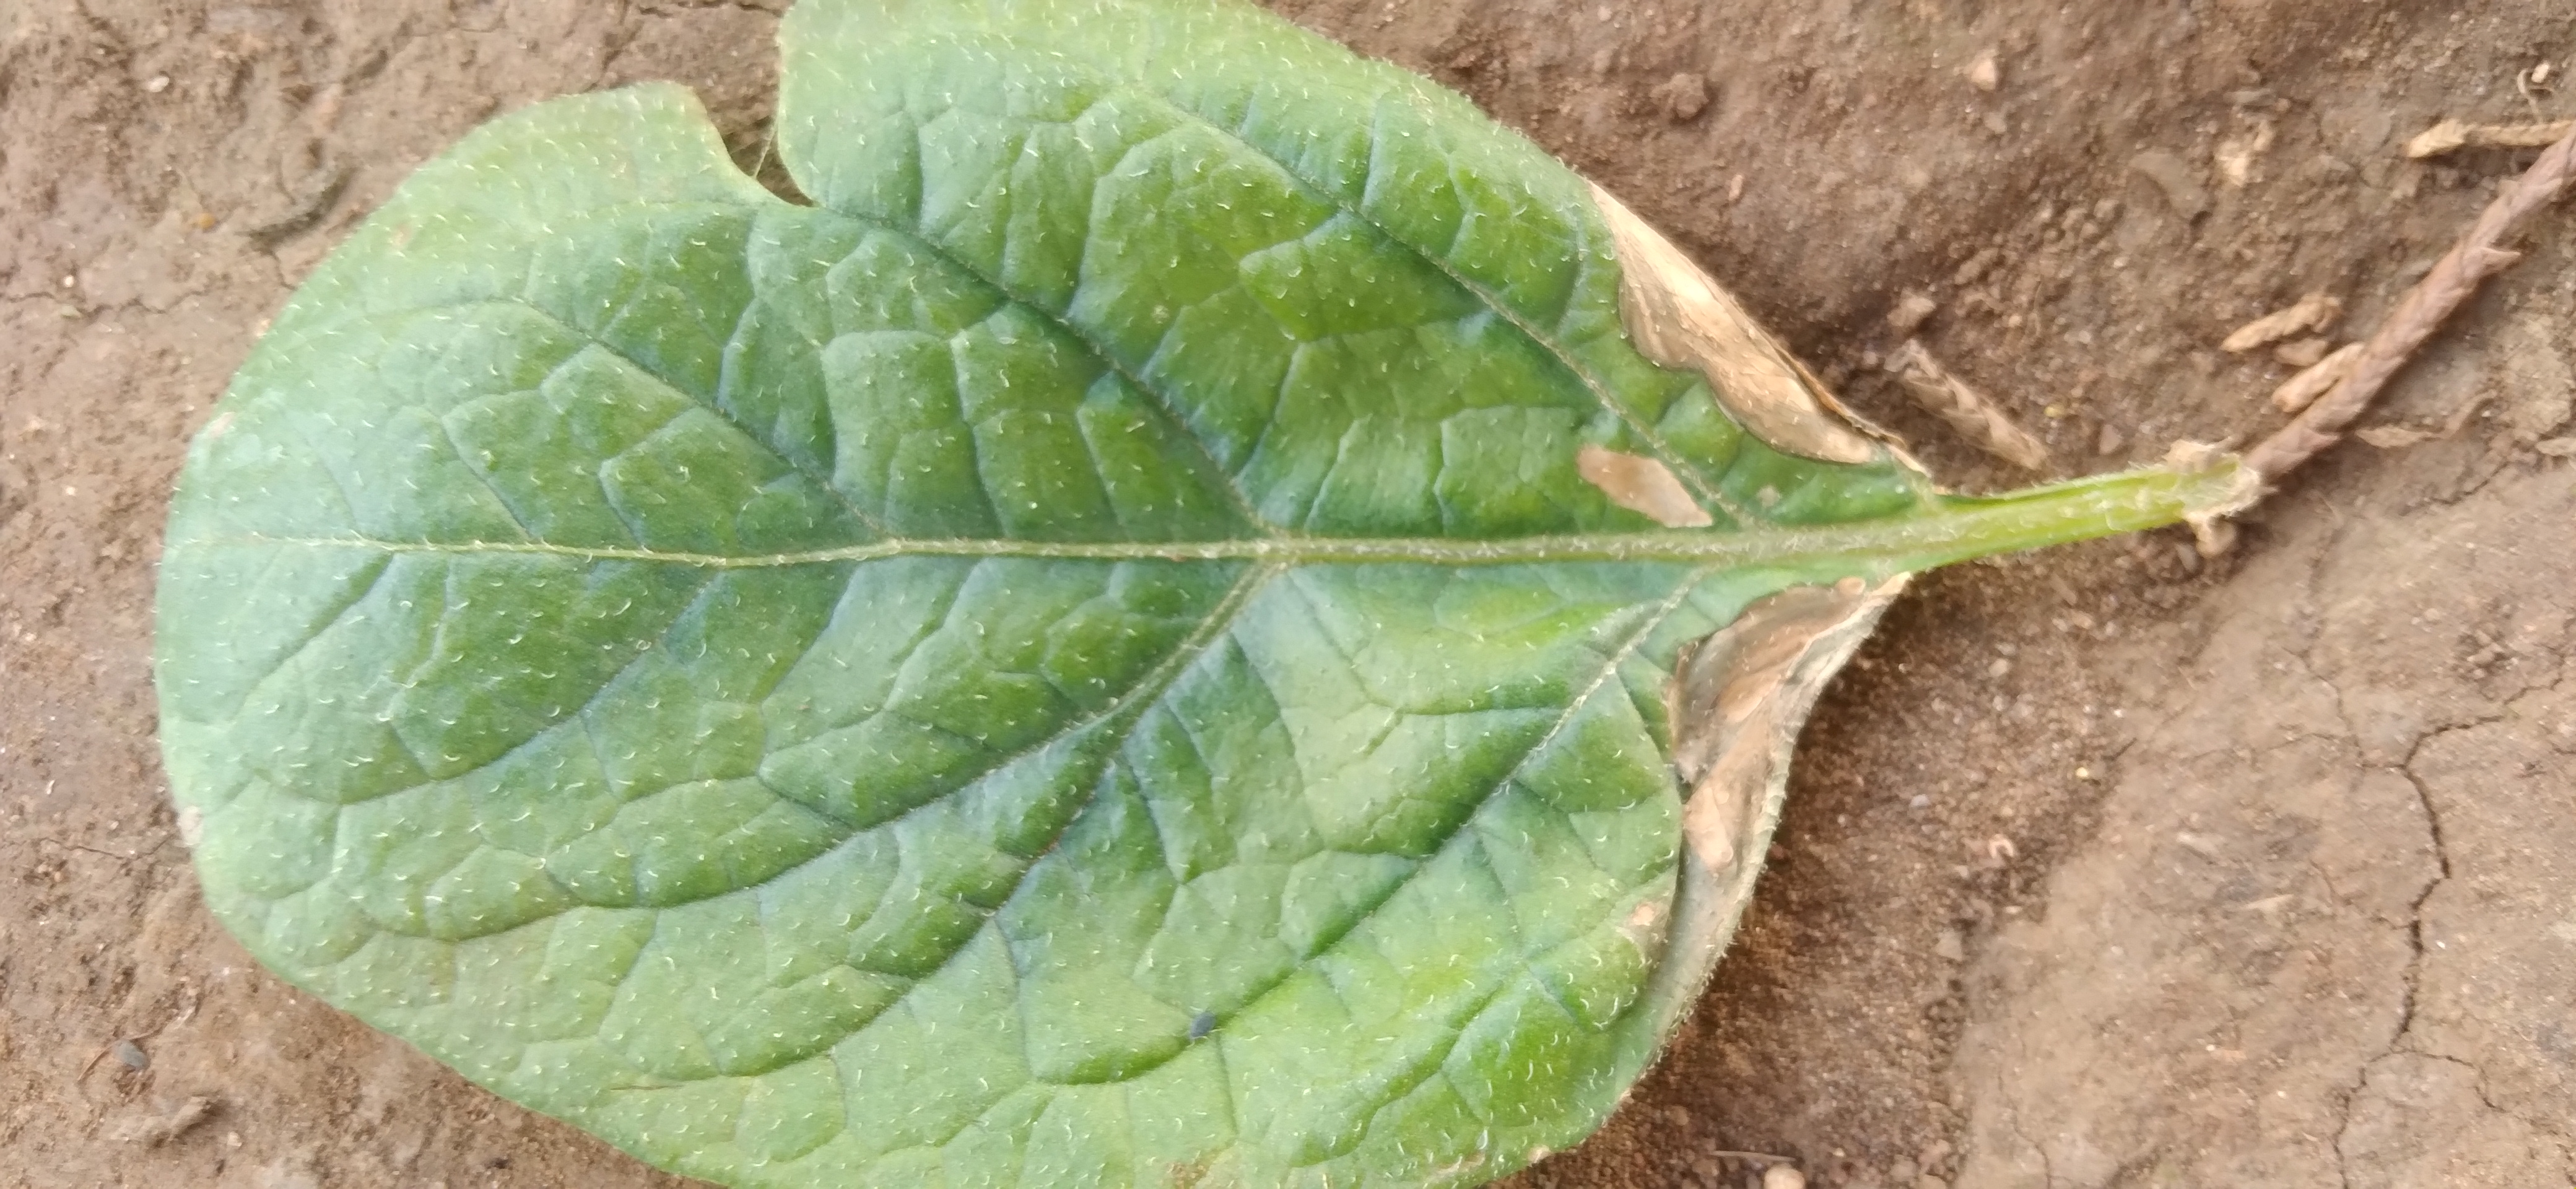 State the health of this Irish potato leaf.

early blight
